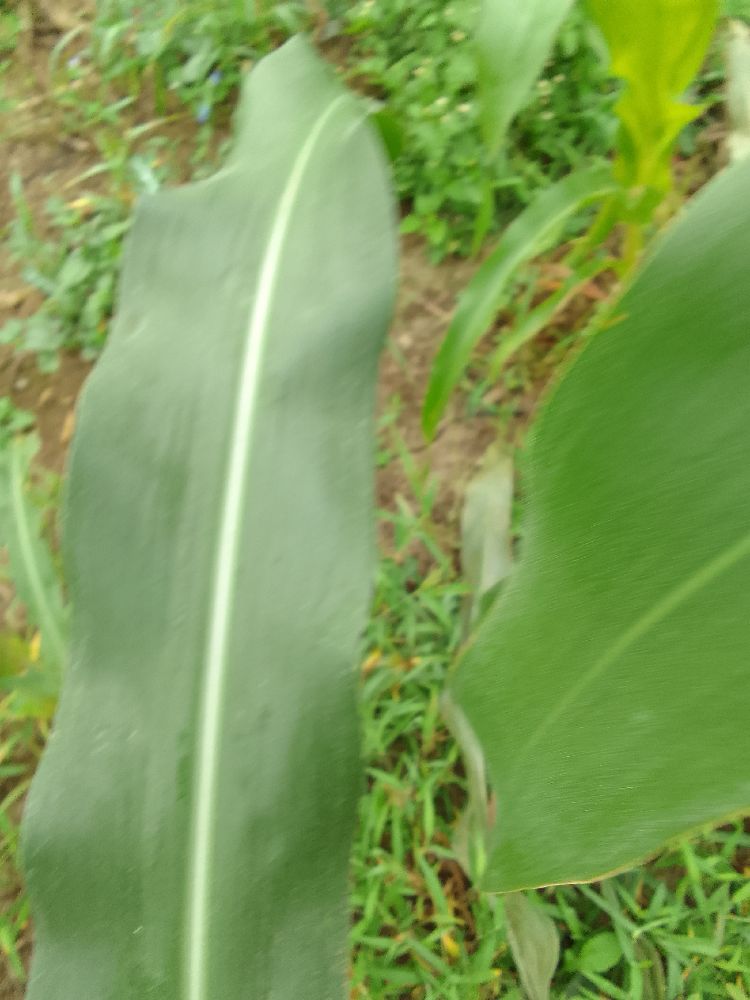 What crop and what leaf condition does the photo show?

maize, healthy
